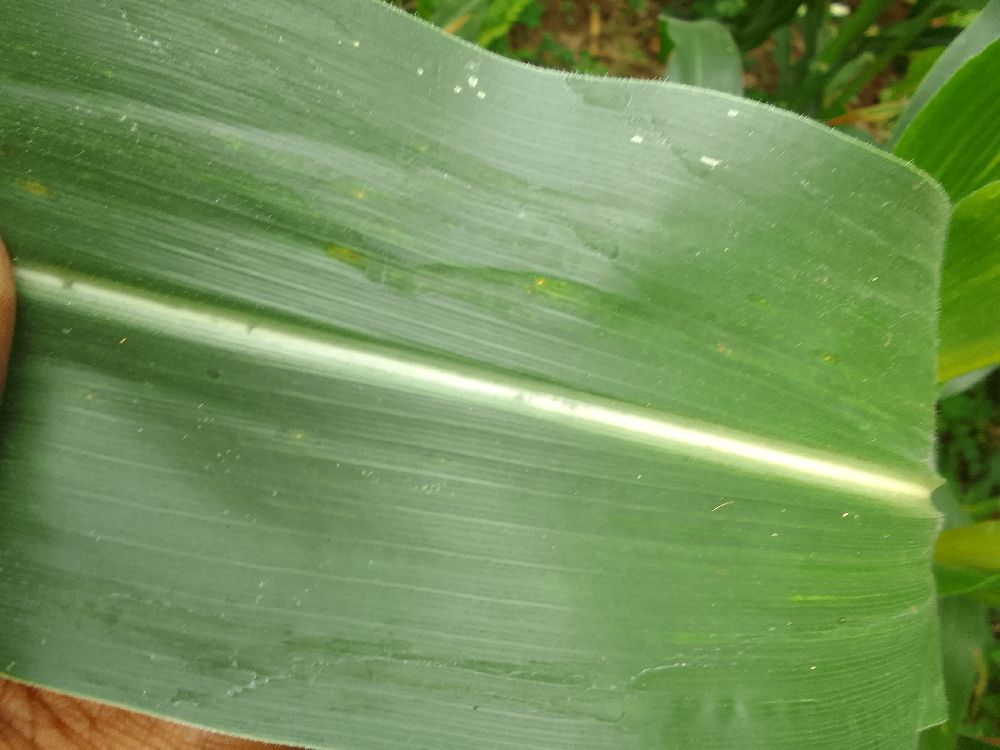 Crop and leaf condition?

maize, healthy
